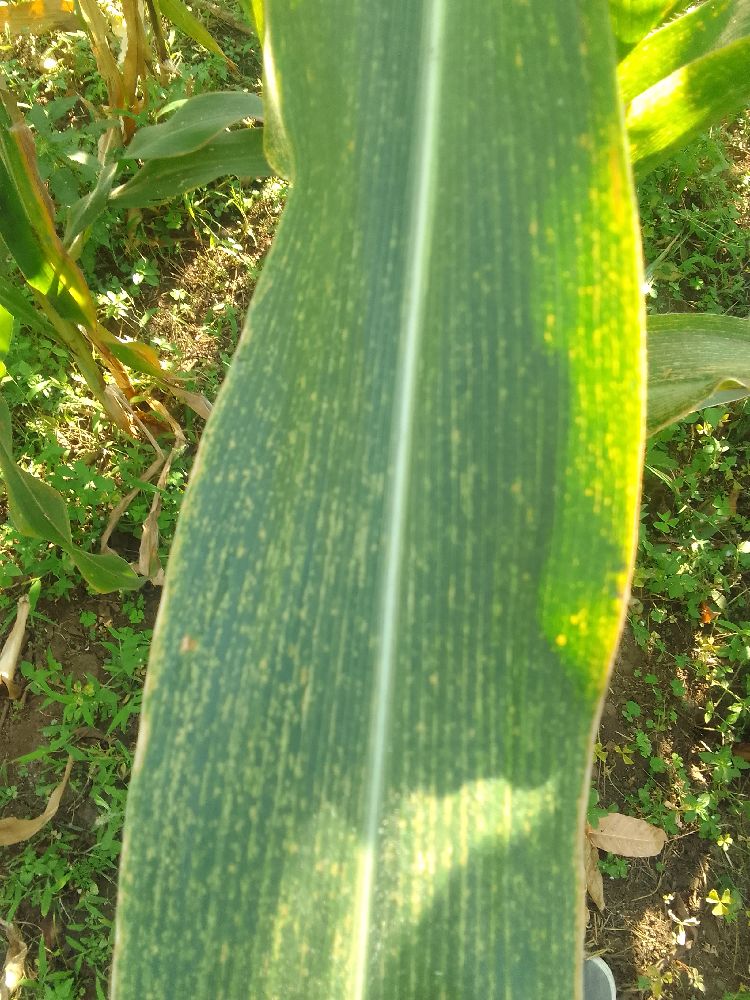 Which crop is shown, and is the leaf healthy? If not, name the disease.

maize, maize lethal necrosis
